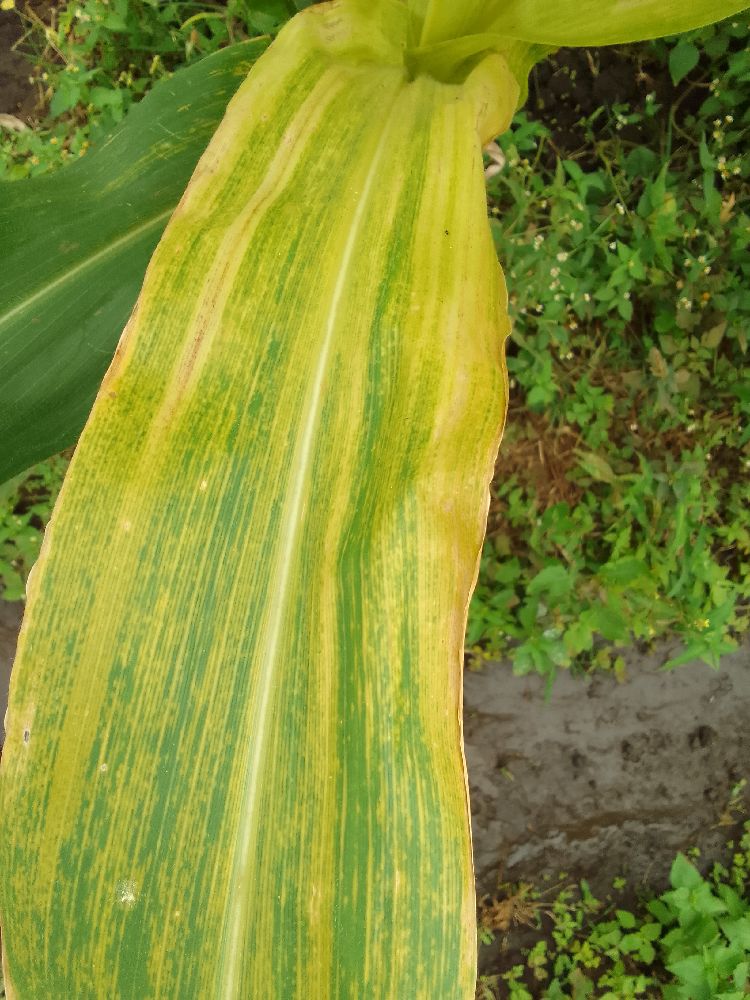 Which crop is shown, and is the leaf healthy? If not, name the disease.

maize, maize lethal necrosis
